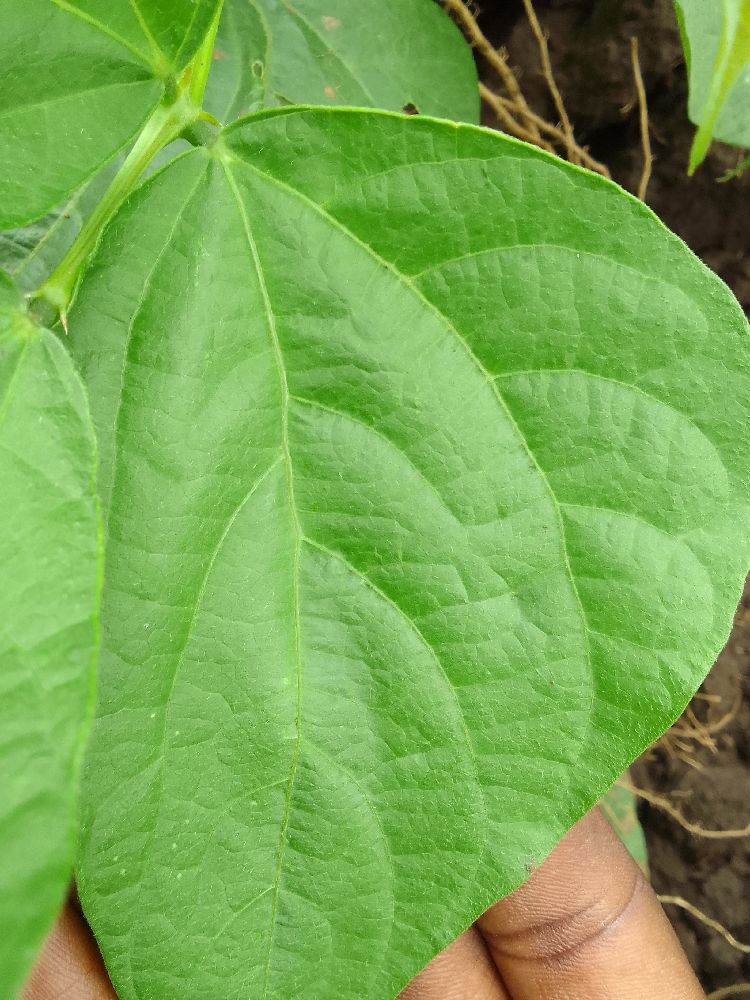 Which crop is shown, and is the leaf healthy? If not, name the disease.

common bean, healthy
